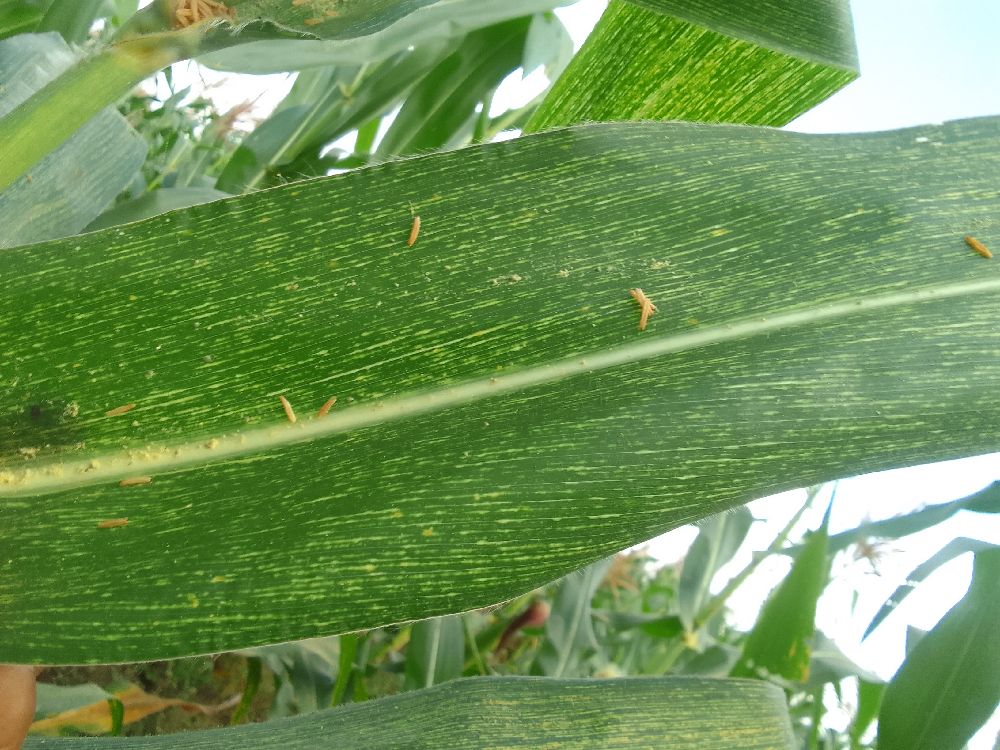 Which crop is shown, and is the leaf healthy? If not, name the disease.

maize, maize streak virus
